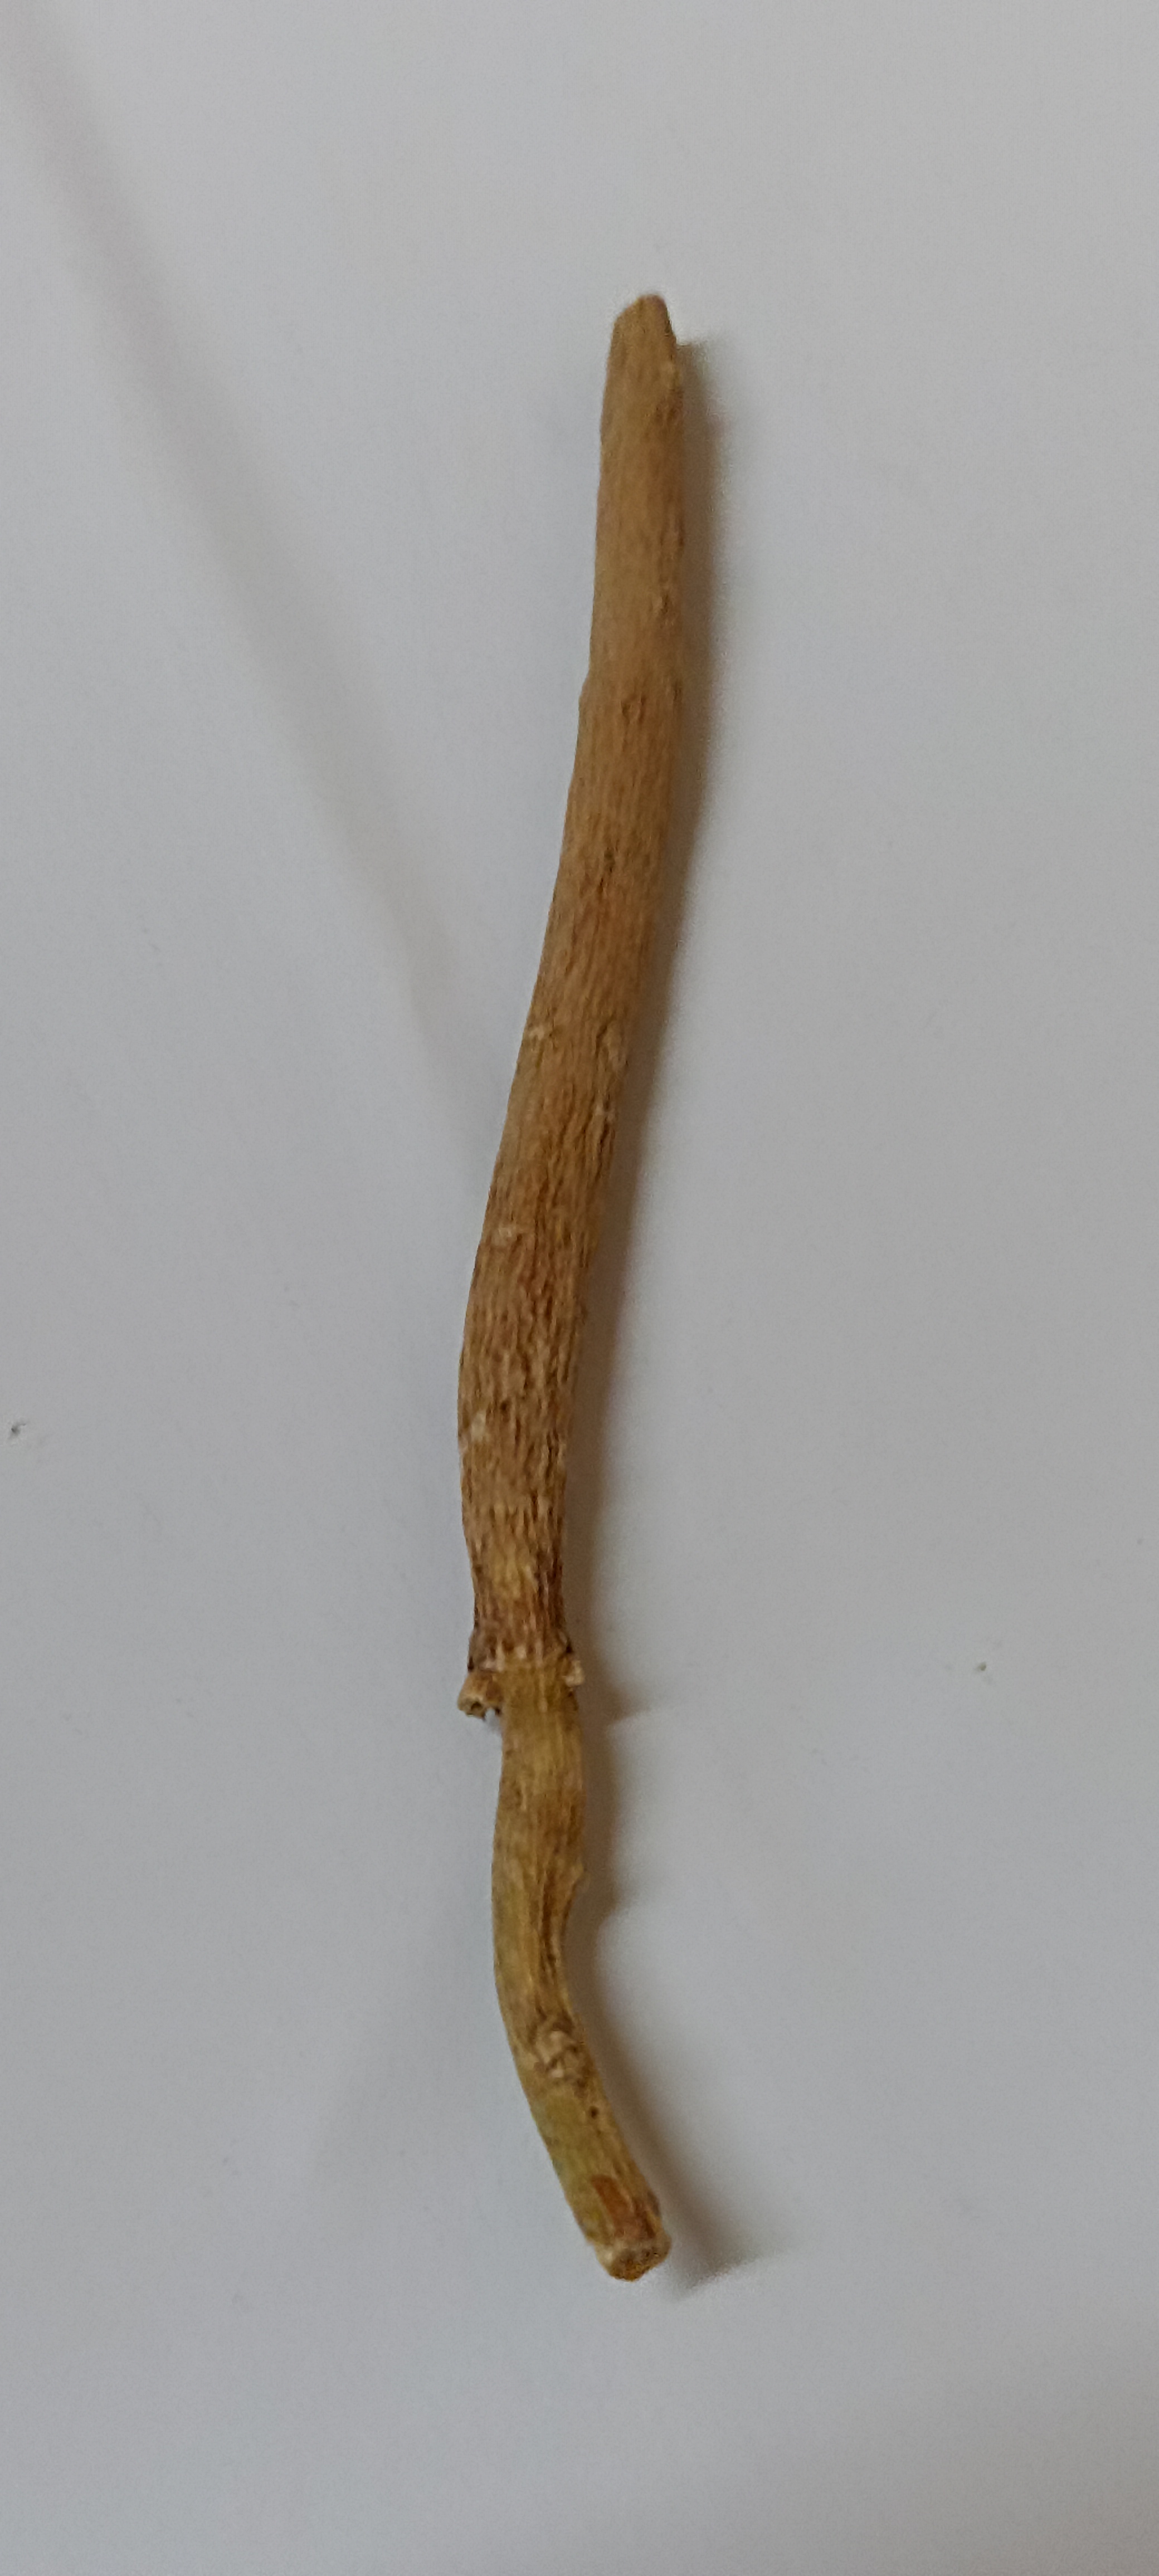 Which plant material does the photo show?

ashwagandha
